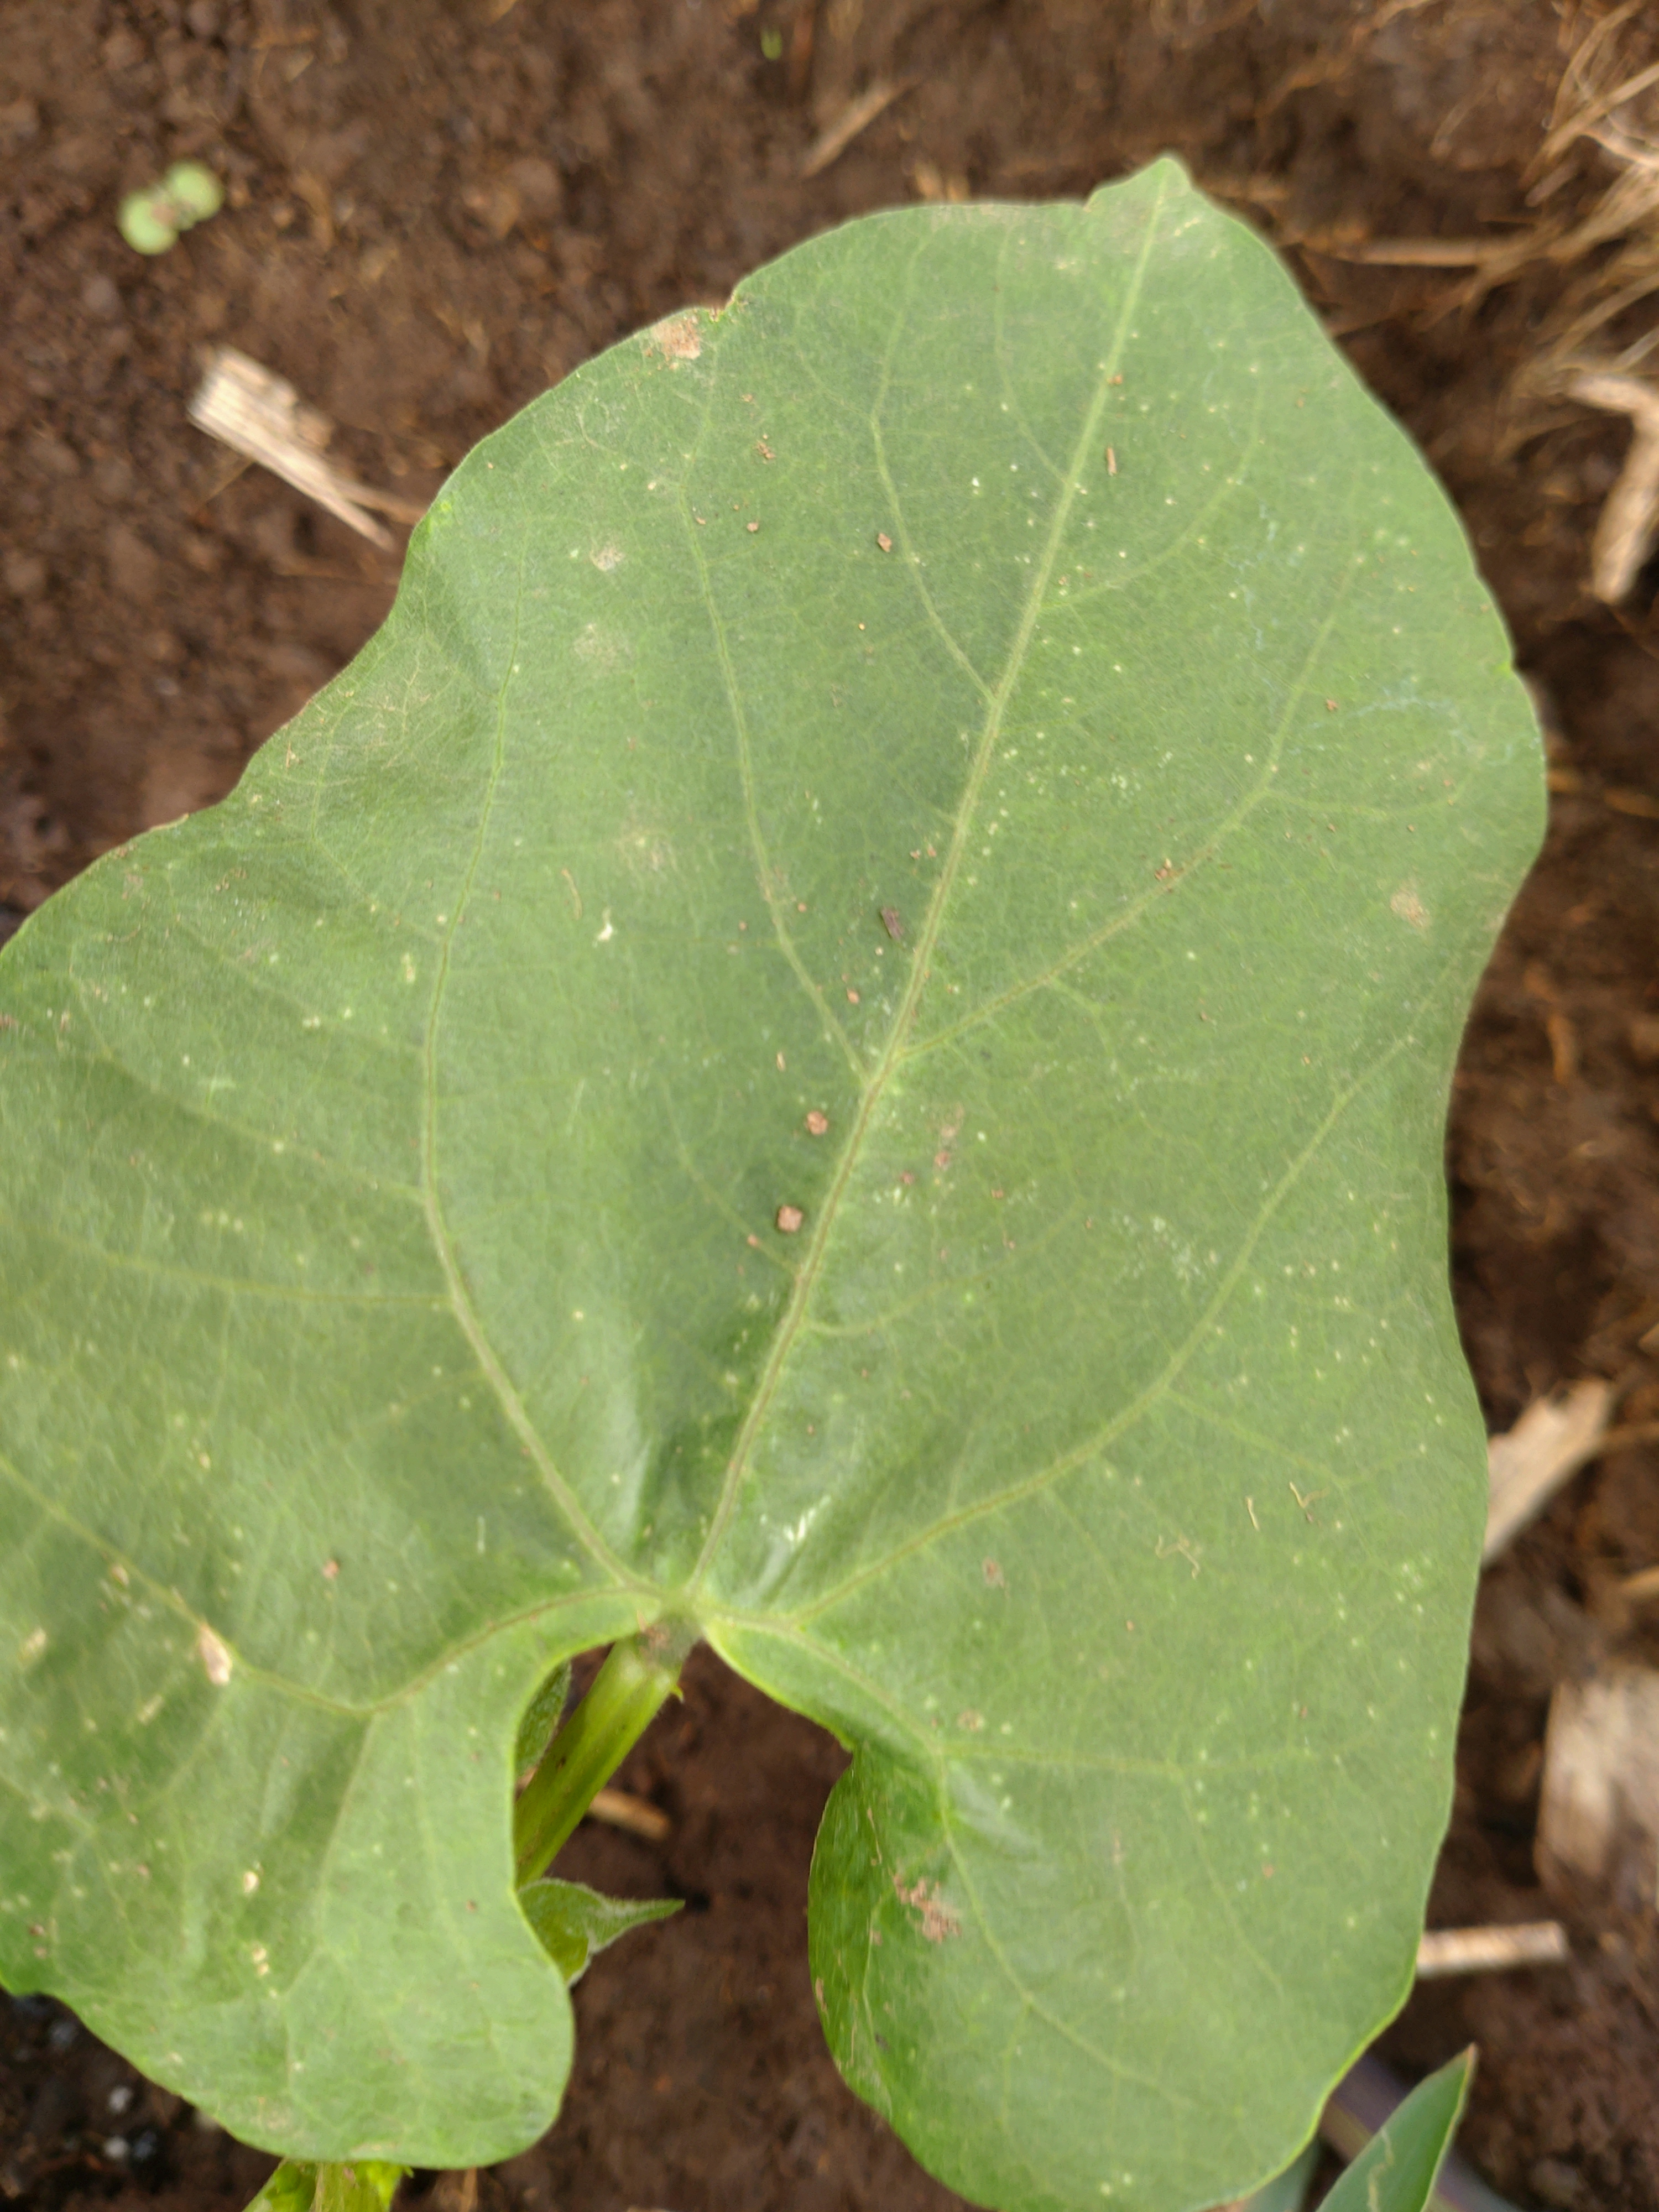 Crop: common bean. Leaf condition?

healthy
